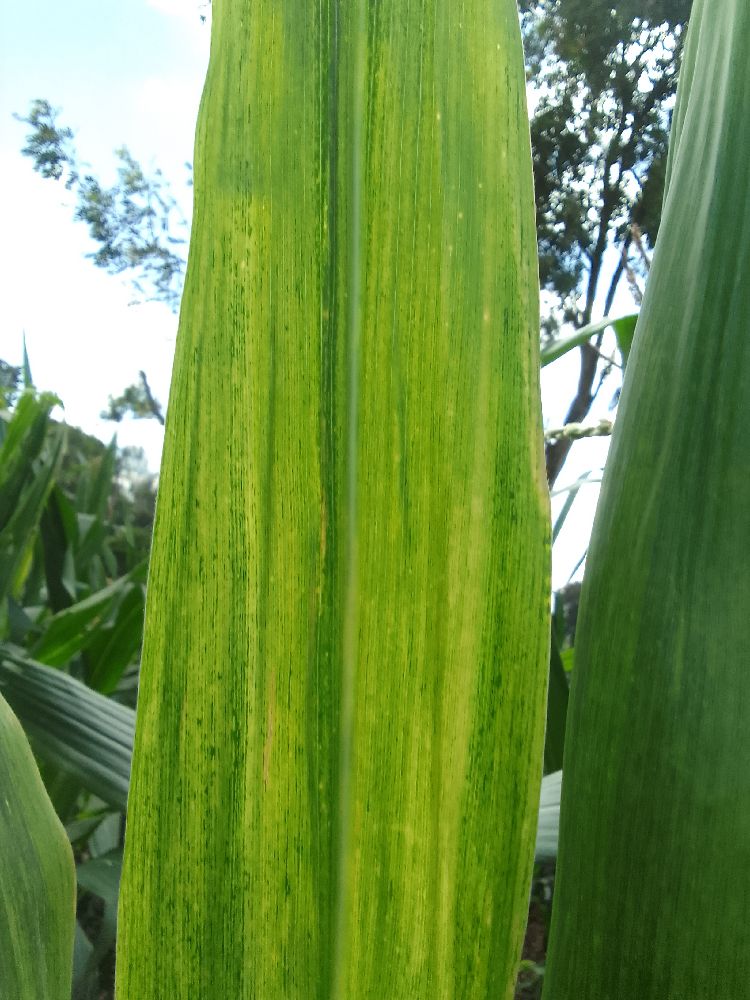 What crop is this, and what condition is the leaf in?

maize, maize lethal necrosis
